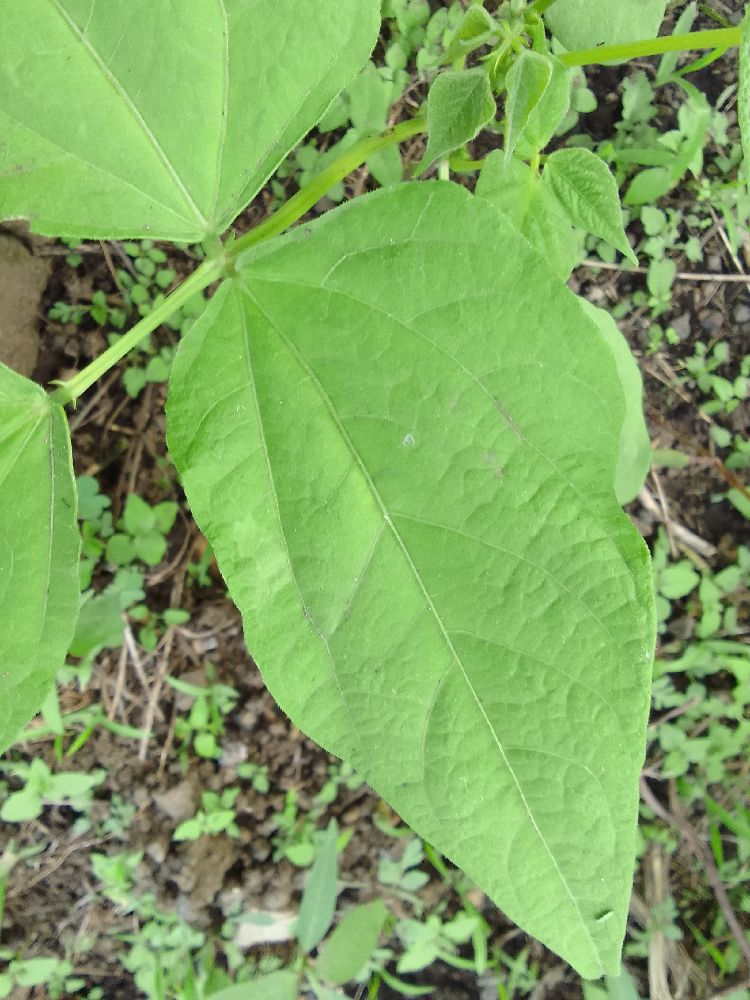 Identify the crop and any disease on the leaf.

common bean, healthy
